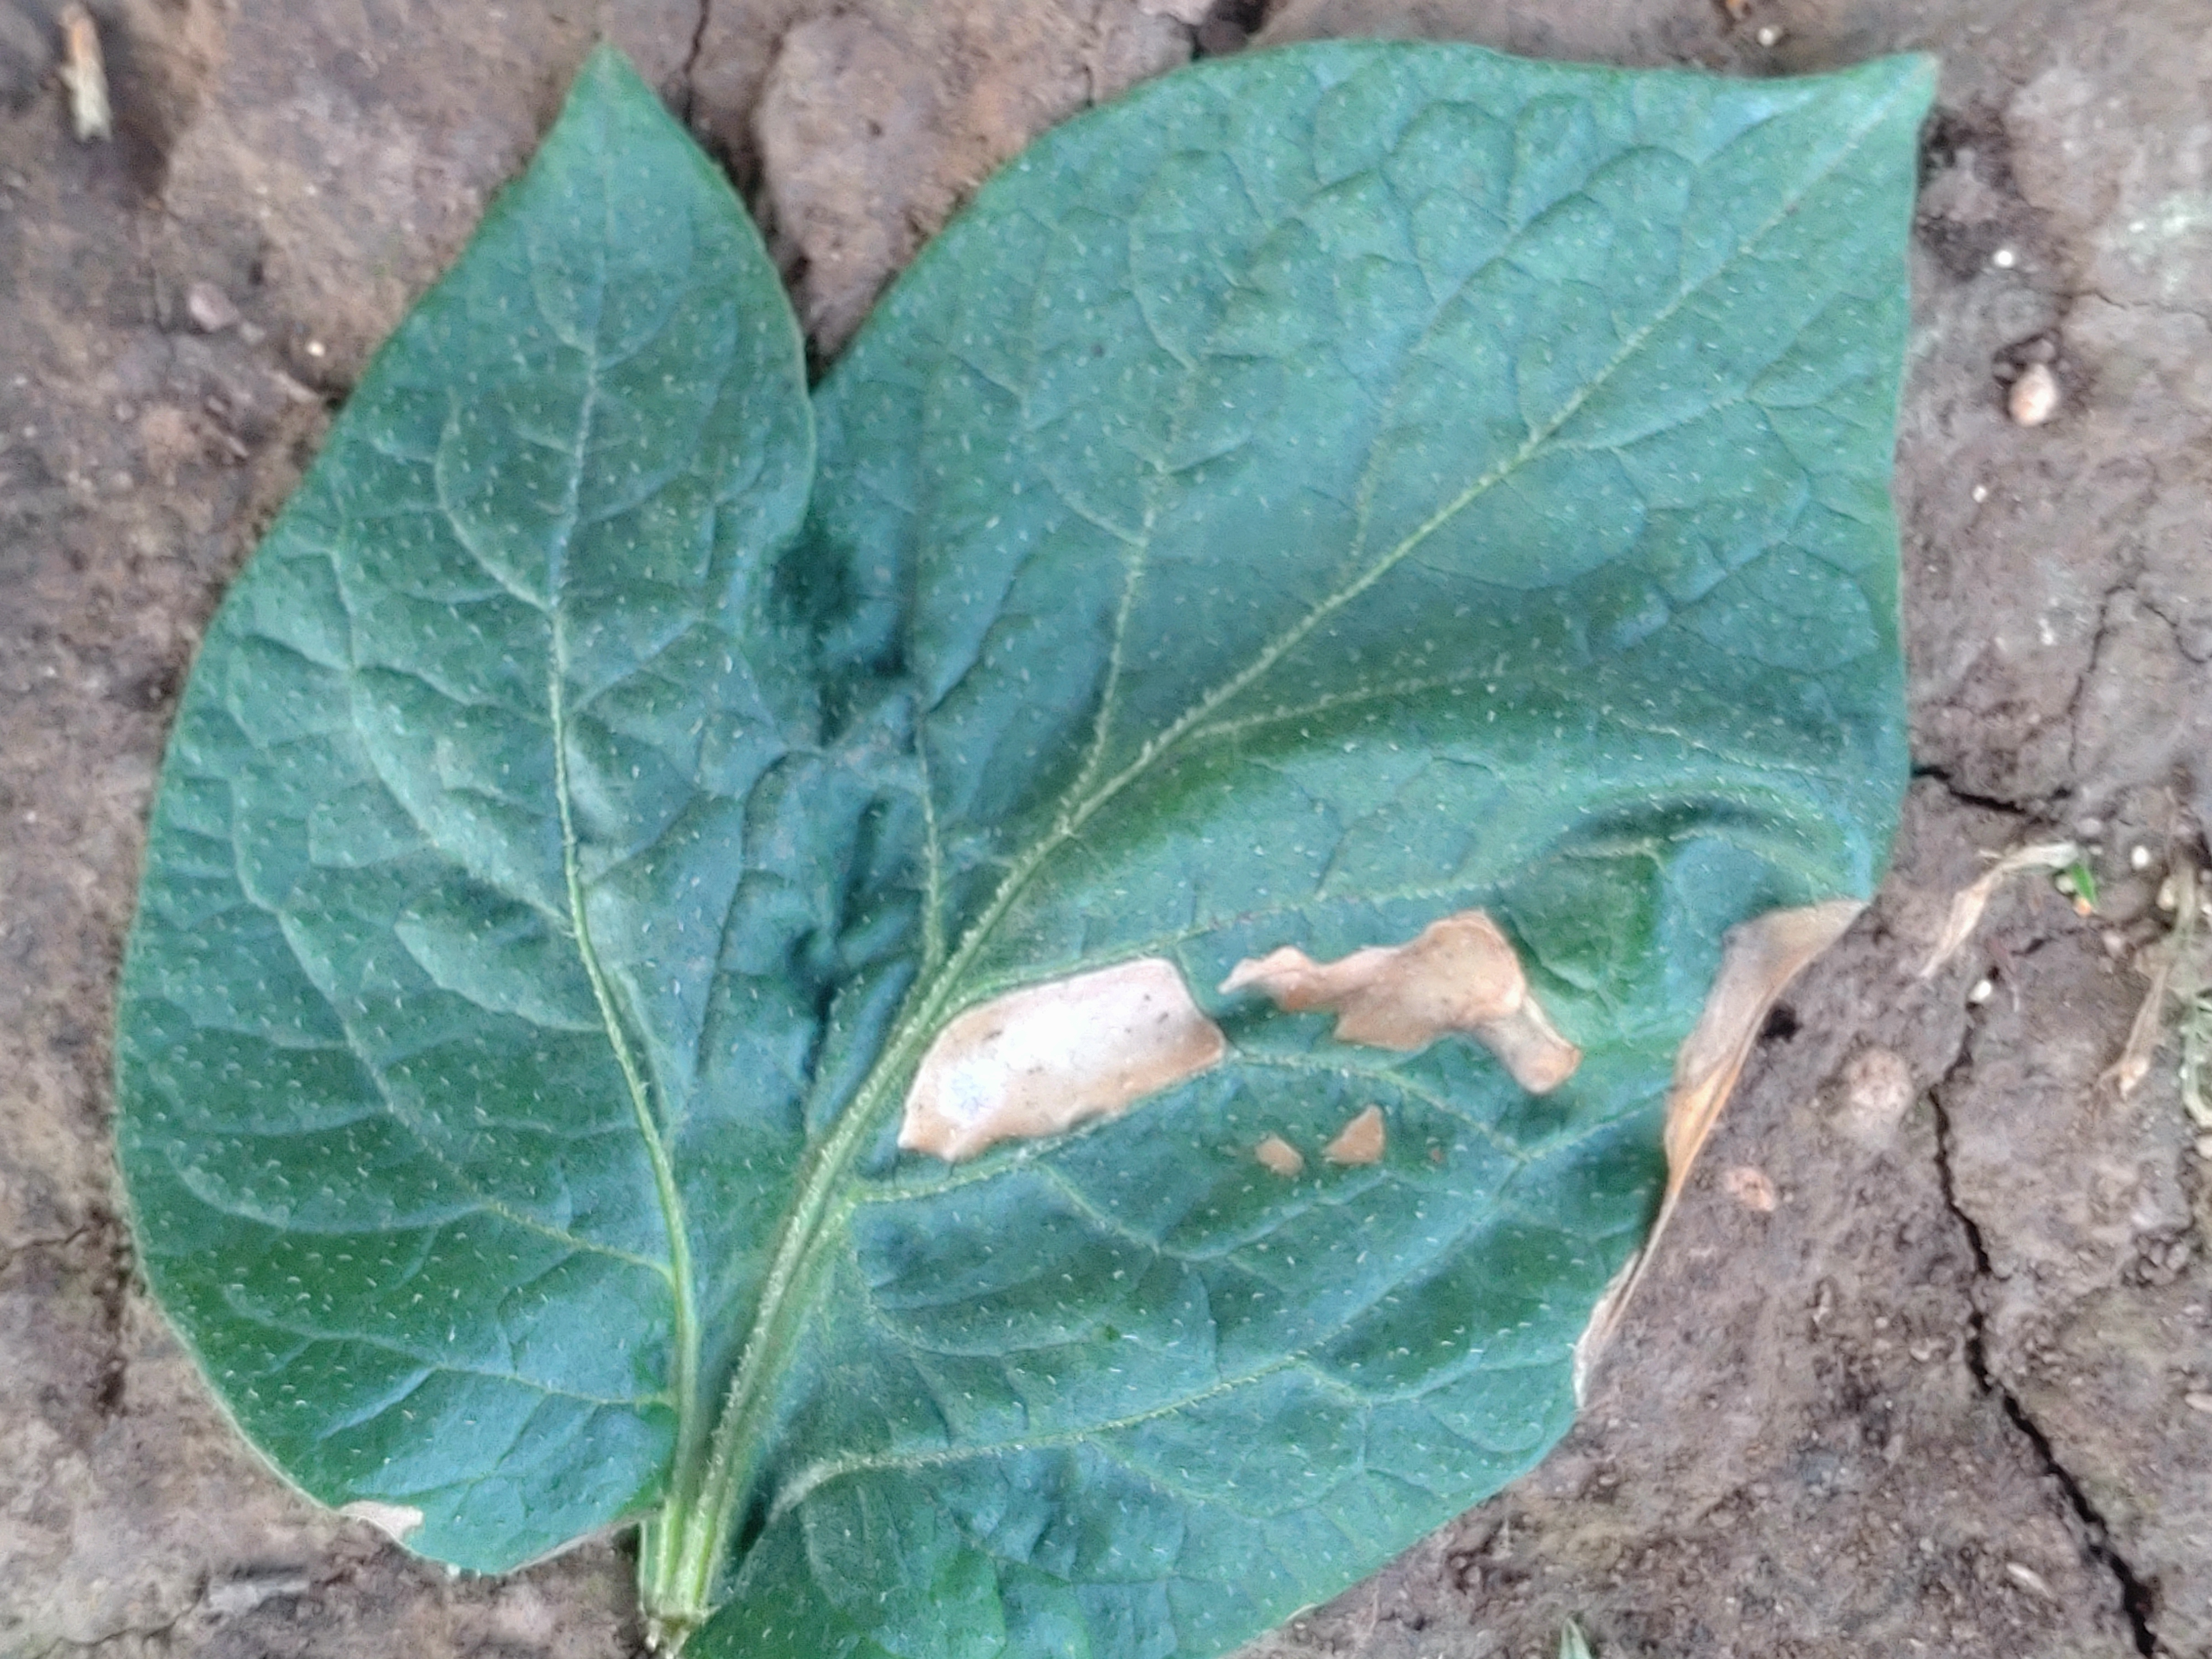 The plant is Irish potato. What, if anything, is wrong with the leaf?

early blight
